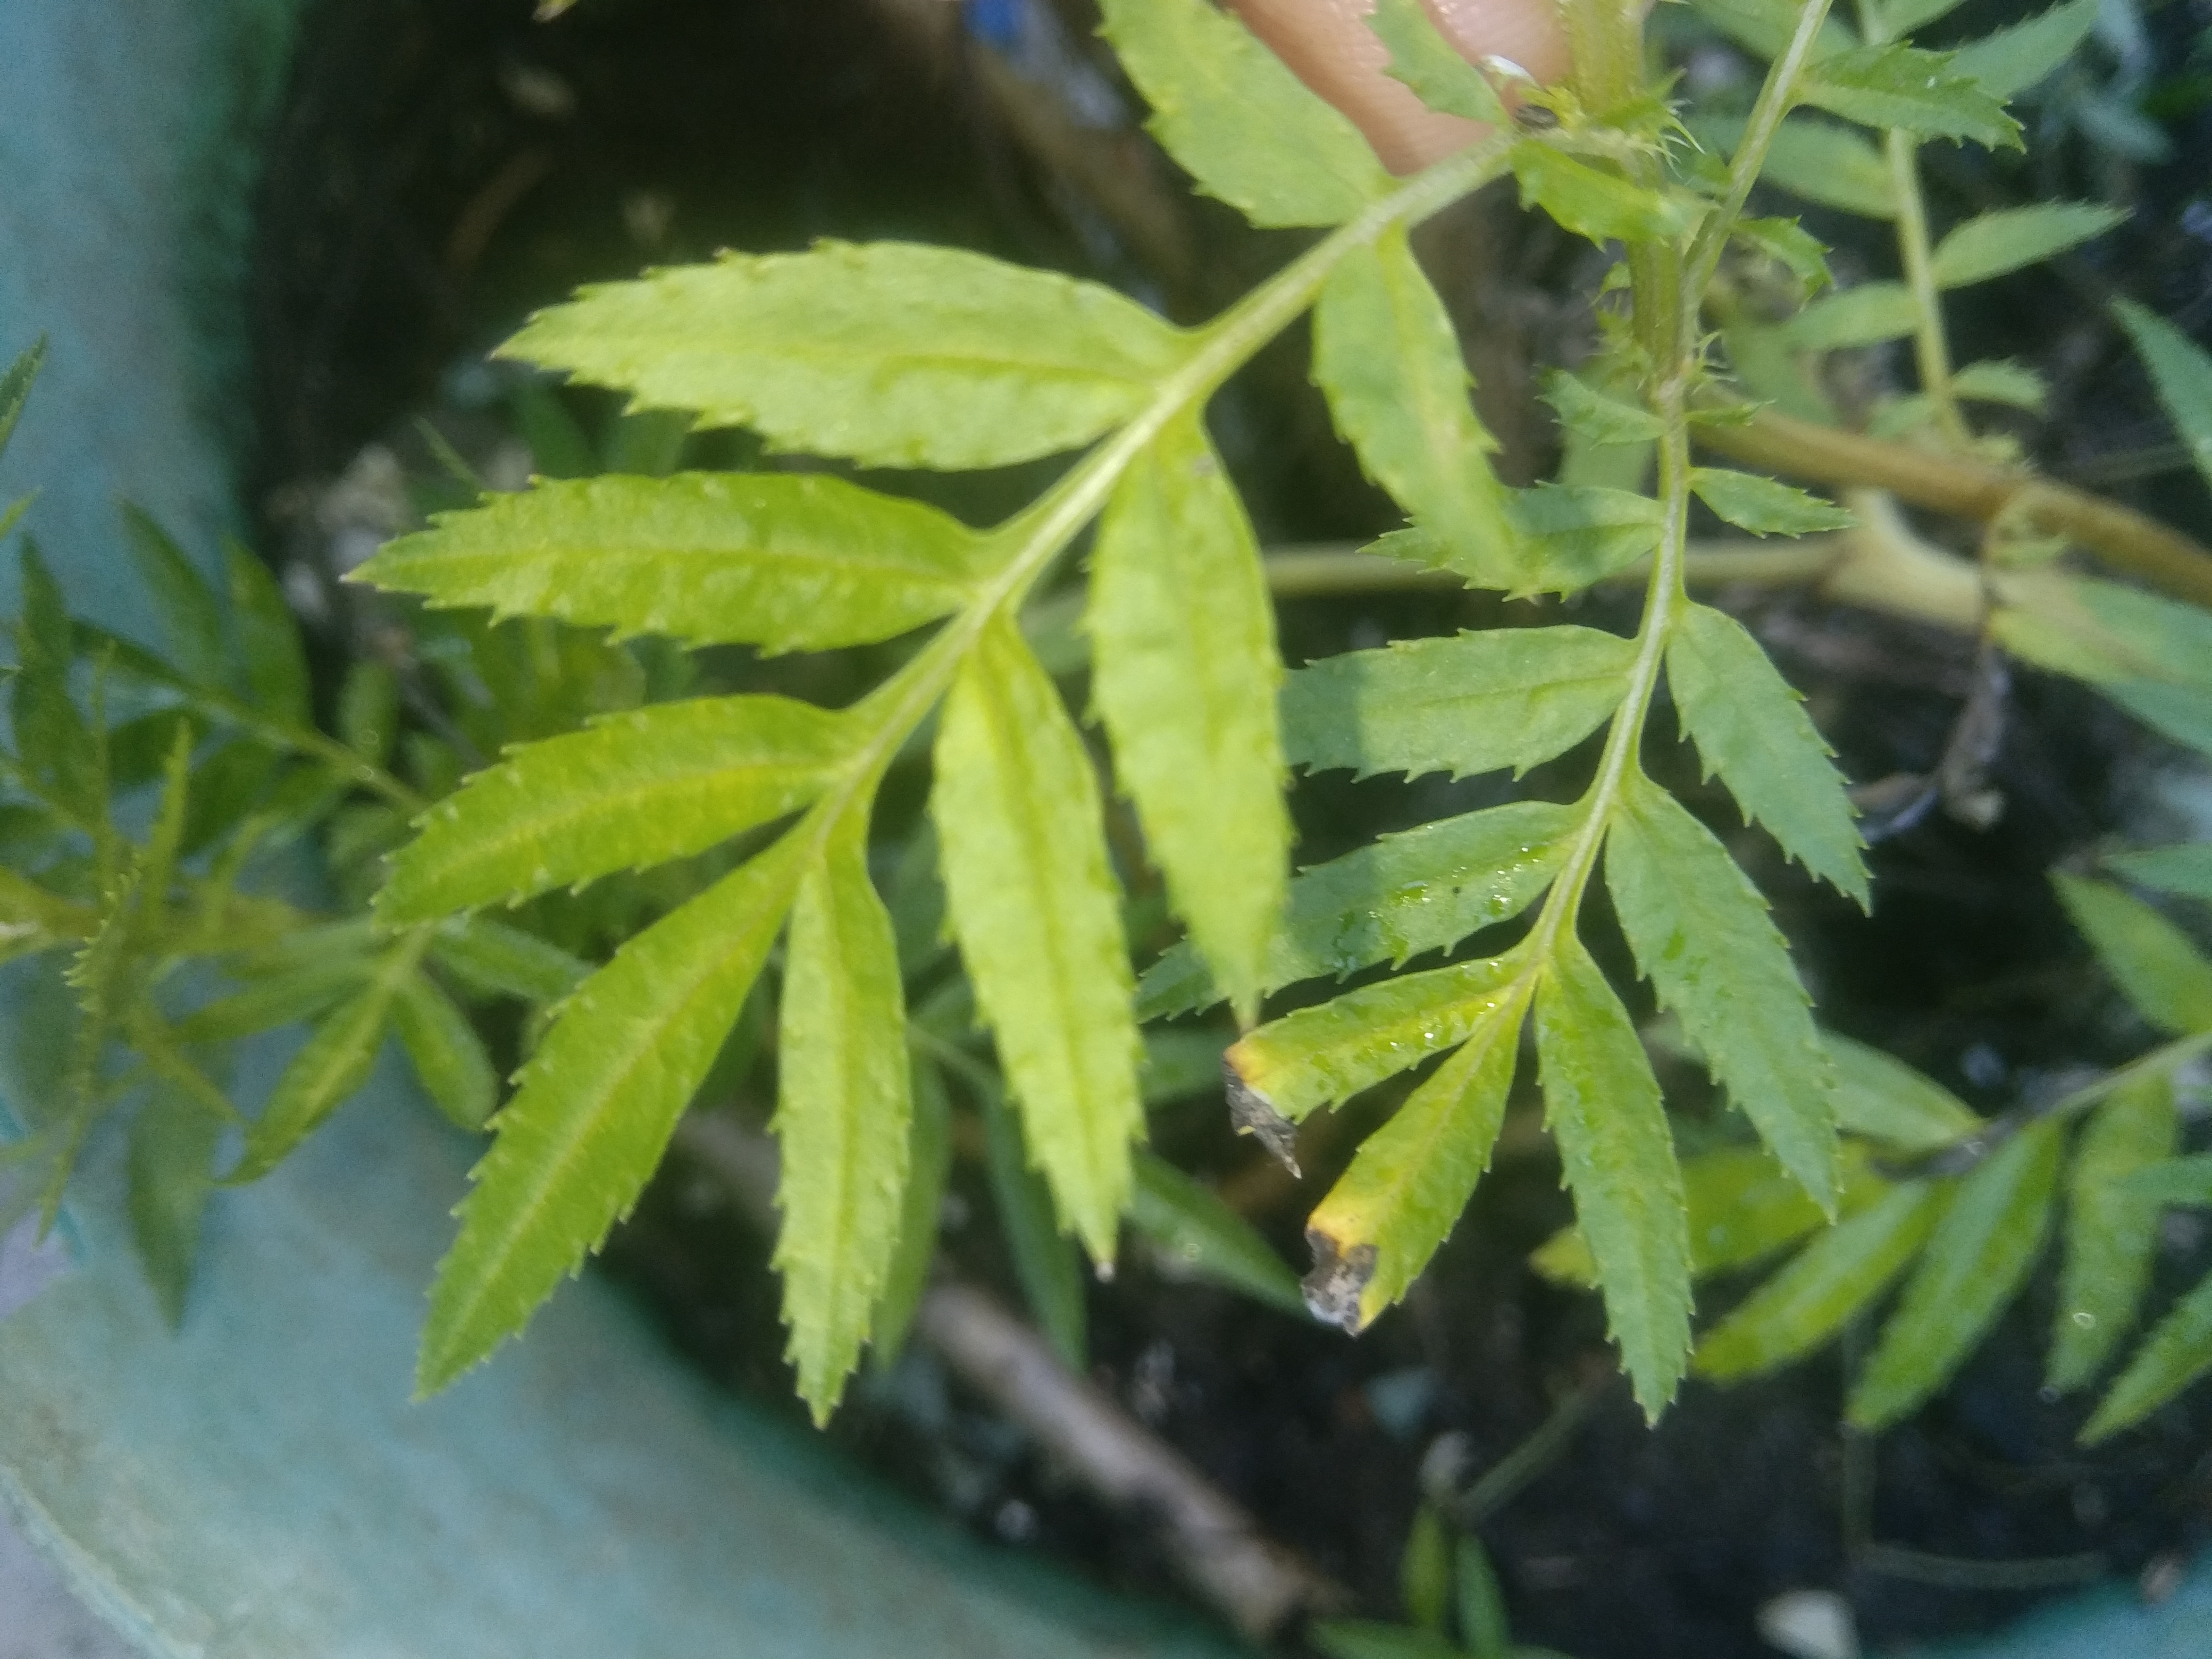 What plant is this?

marigold
